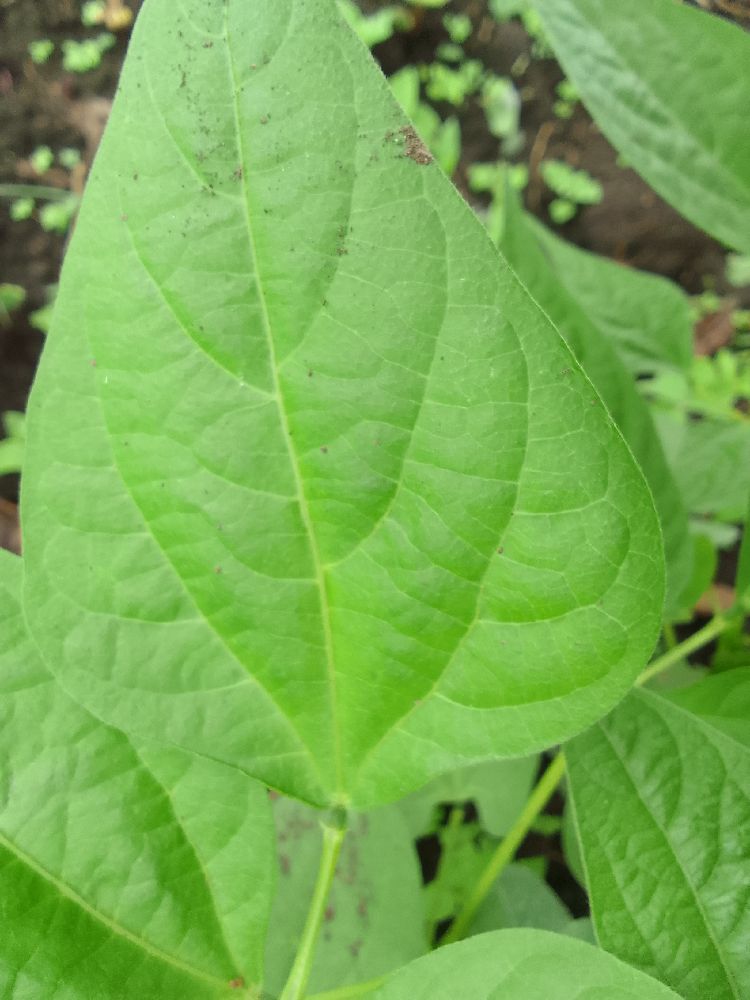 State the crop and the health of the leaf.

common bean, healthy
